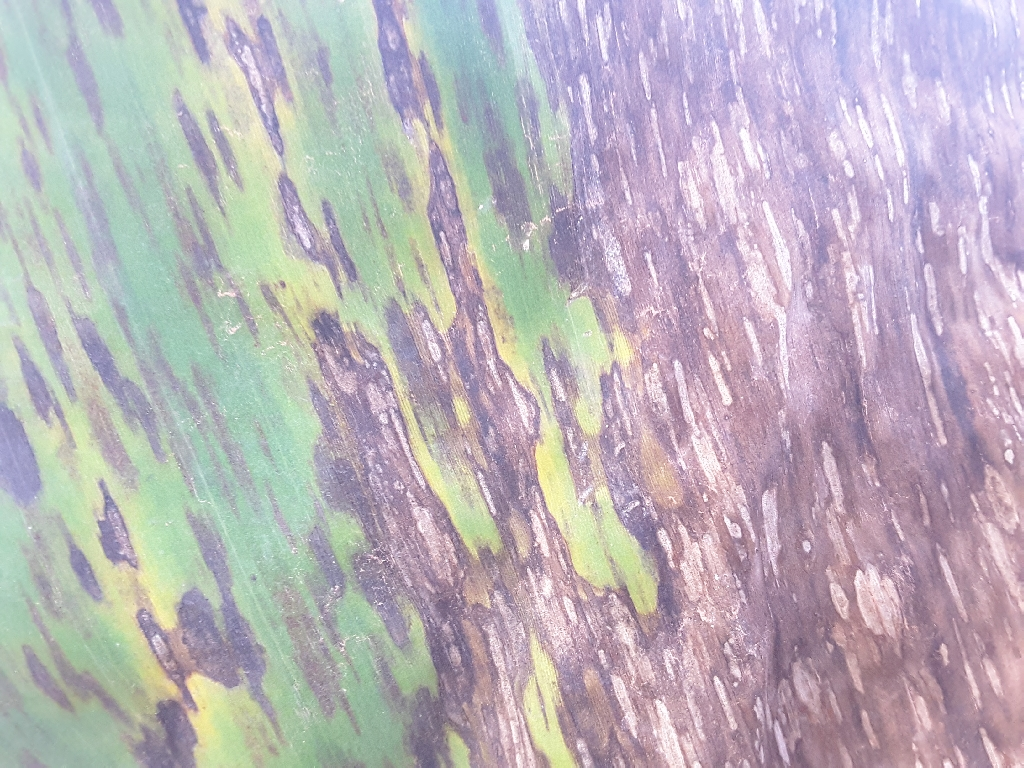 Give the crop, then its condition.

banana, black sigatoka
